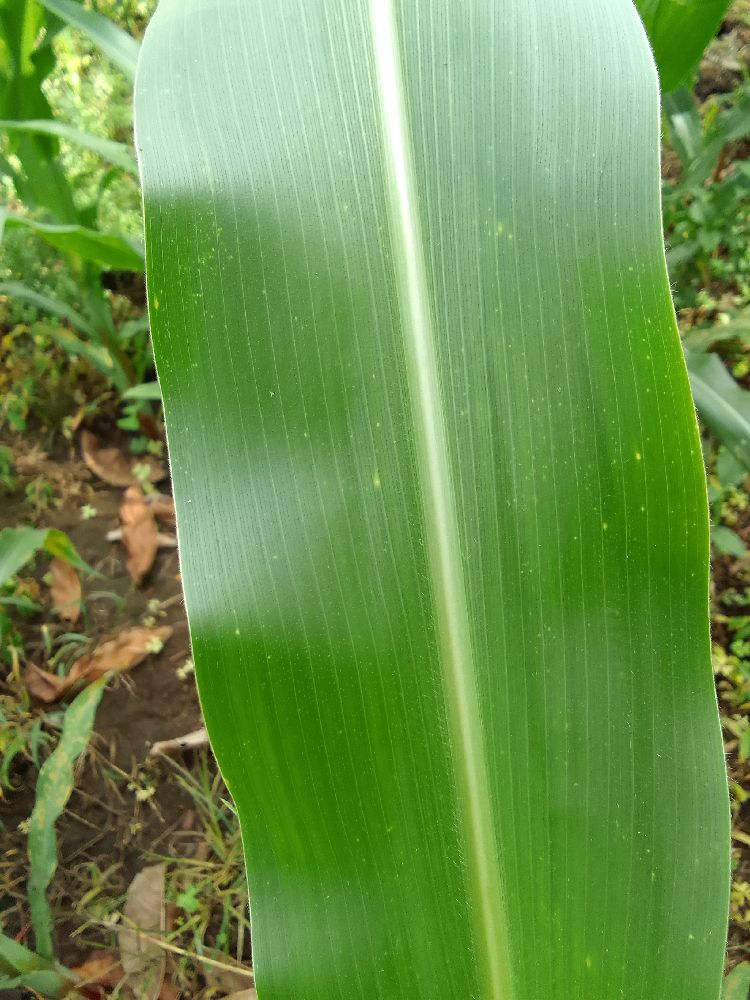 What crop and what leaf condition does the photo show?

maize, healthy
